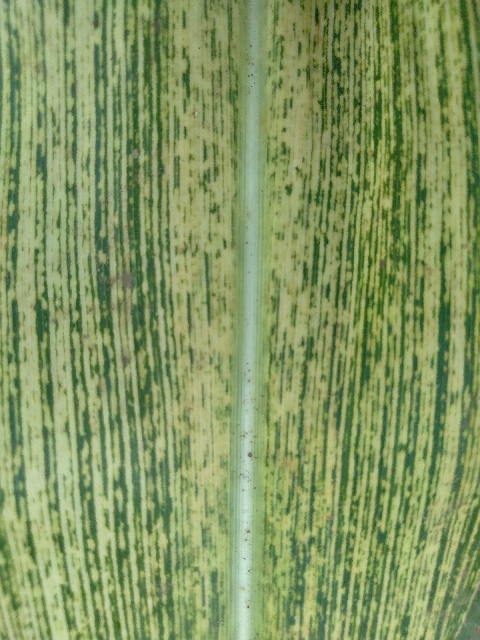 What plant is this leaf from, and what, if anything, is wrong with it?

maize, maize streak virus
